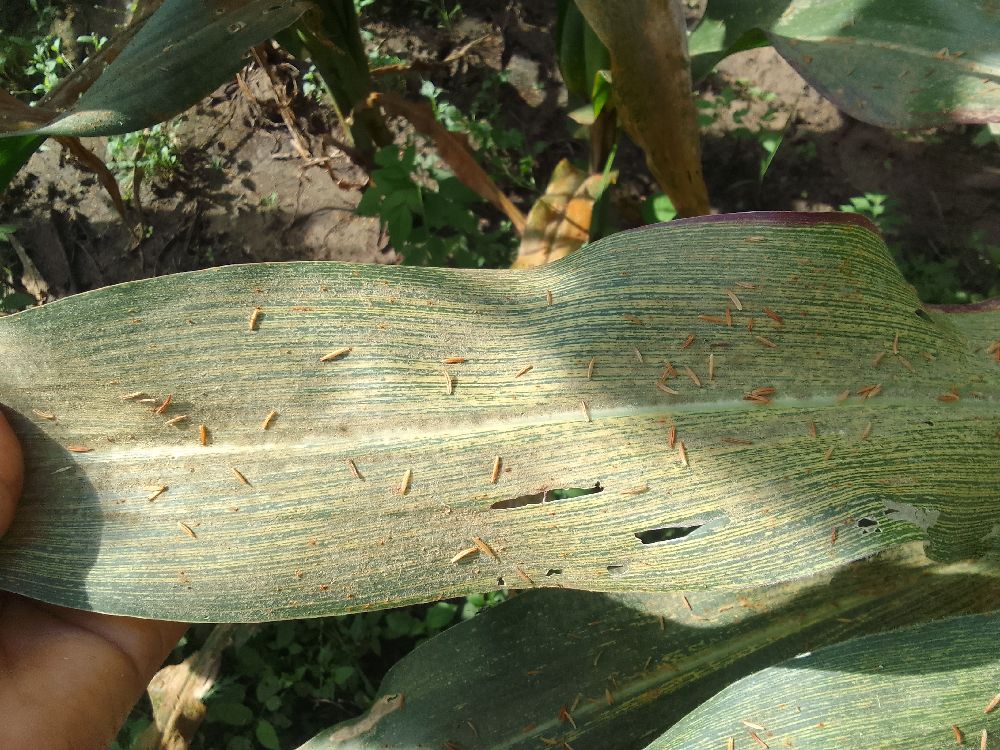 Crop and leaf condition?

maize, maize streak virus
